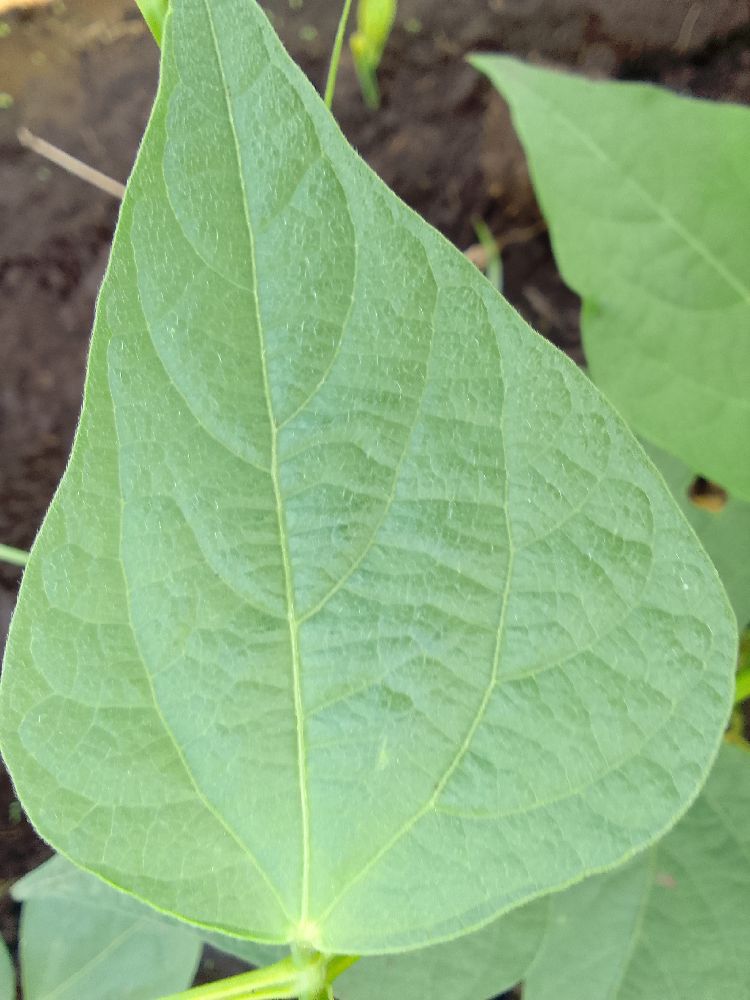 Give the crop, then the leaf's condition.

common bean, healthy
